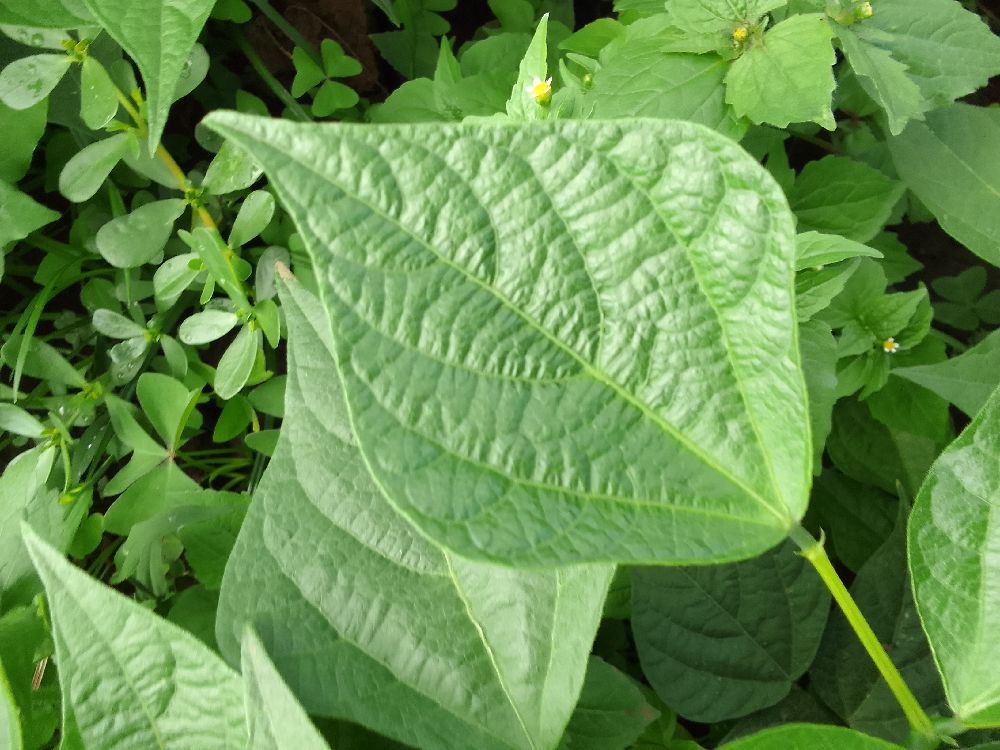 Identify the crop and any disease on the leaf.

common bean, healthy
